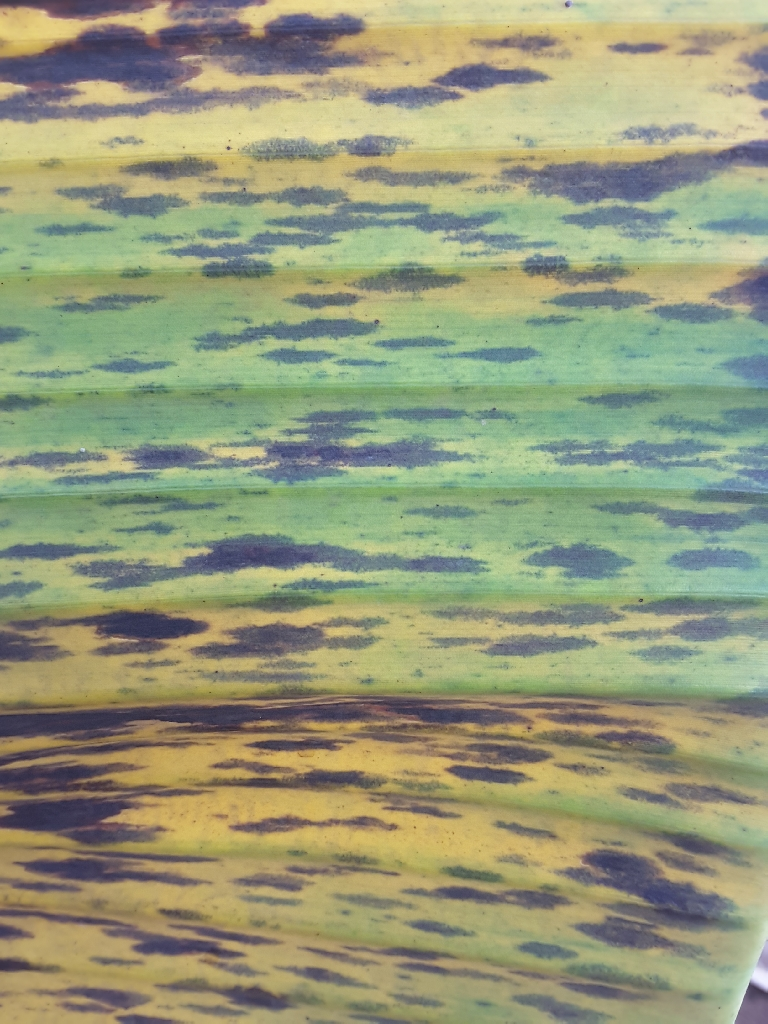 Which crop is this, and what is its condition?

banana, black sigatoka
